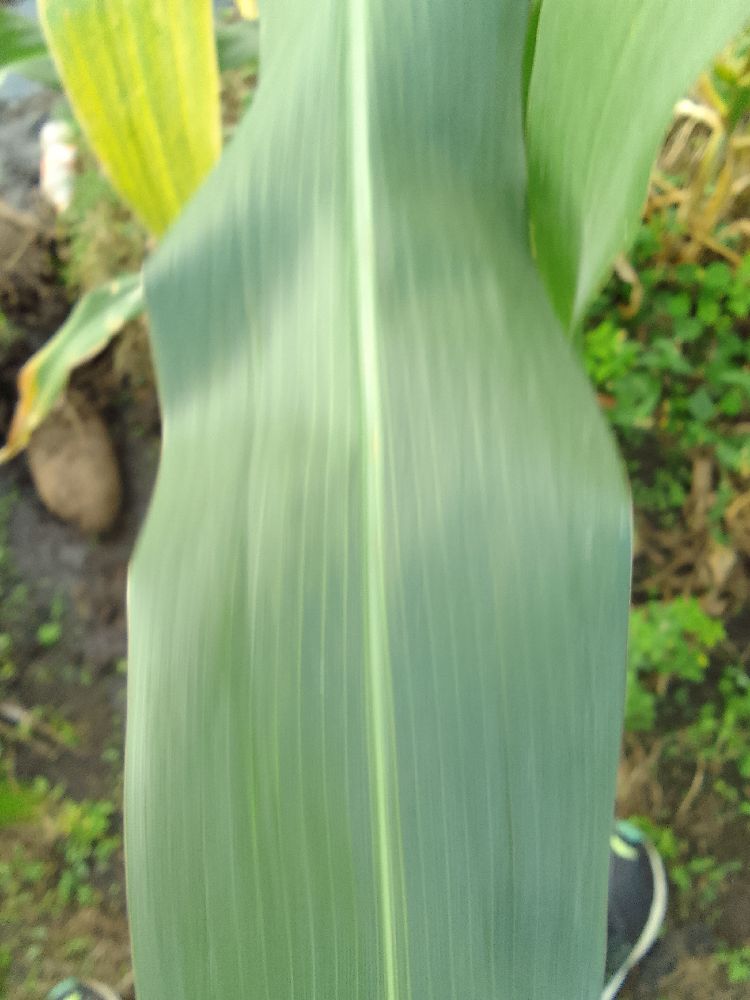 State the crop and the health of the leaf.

common bean, healthy
